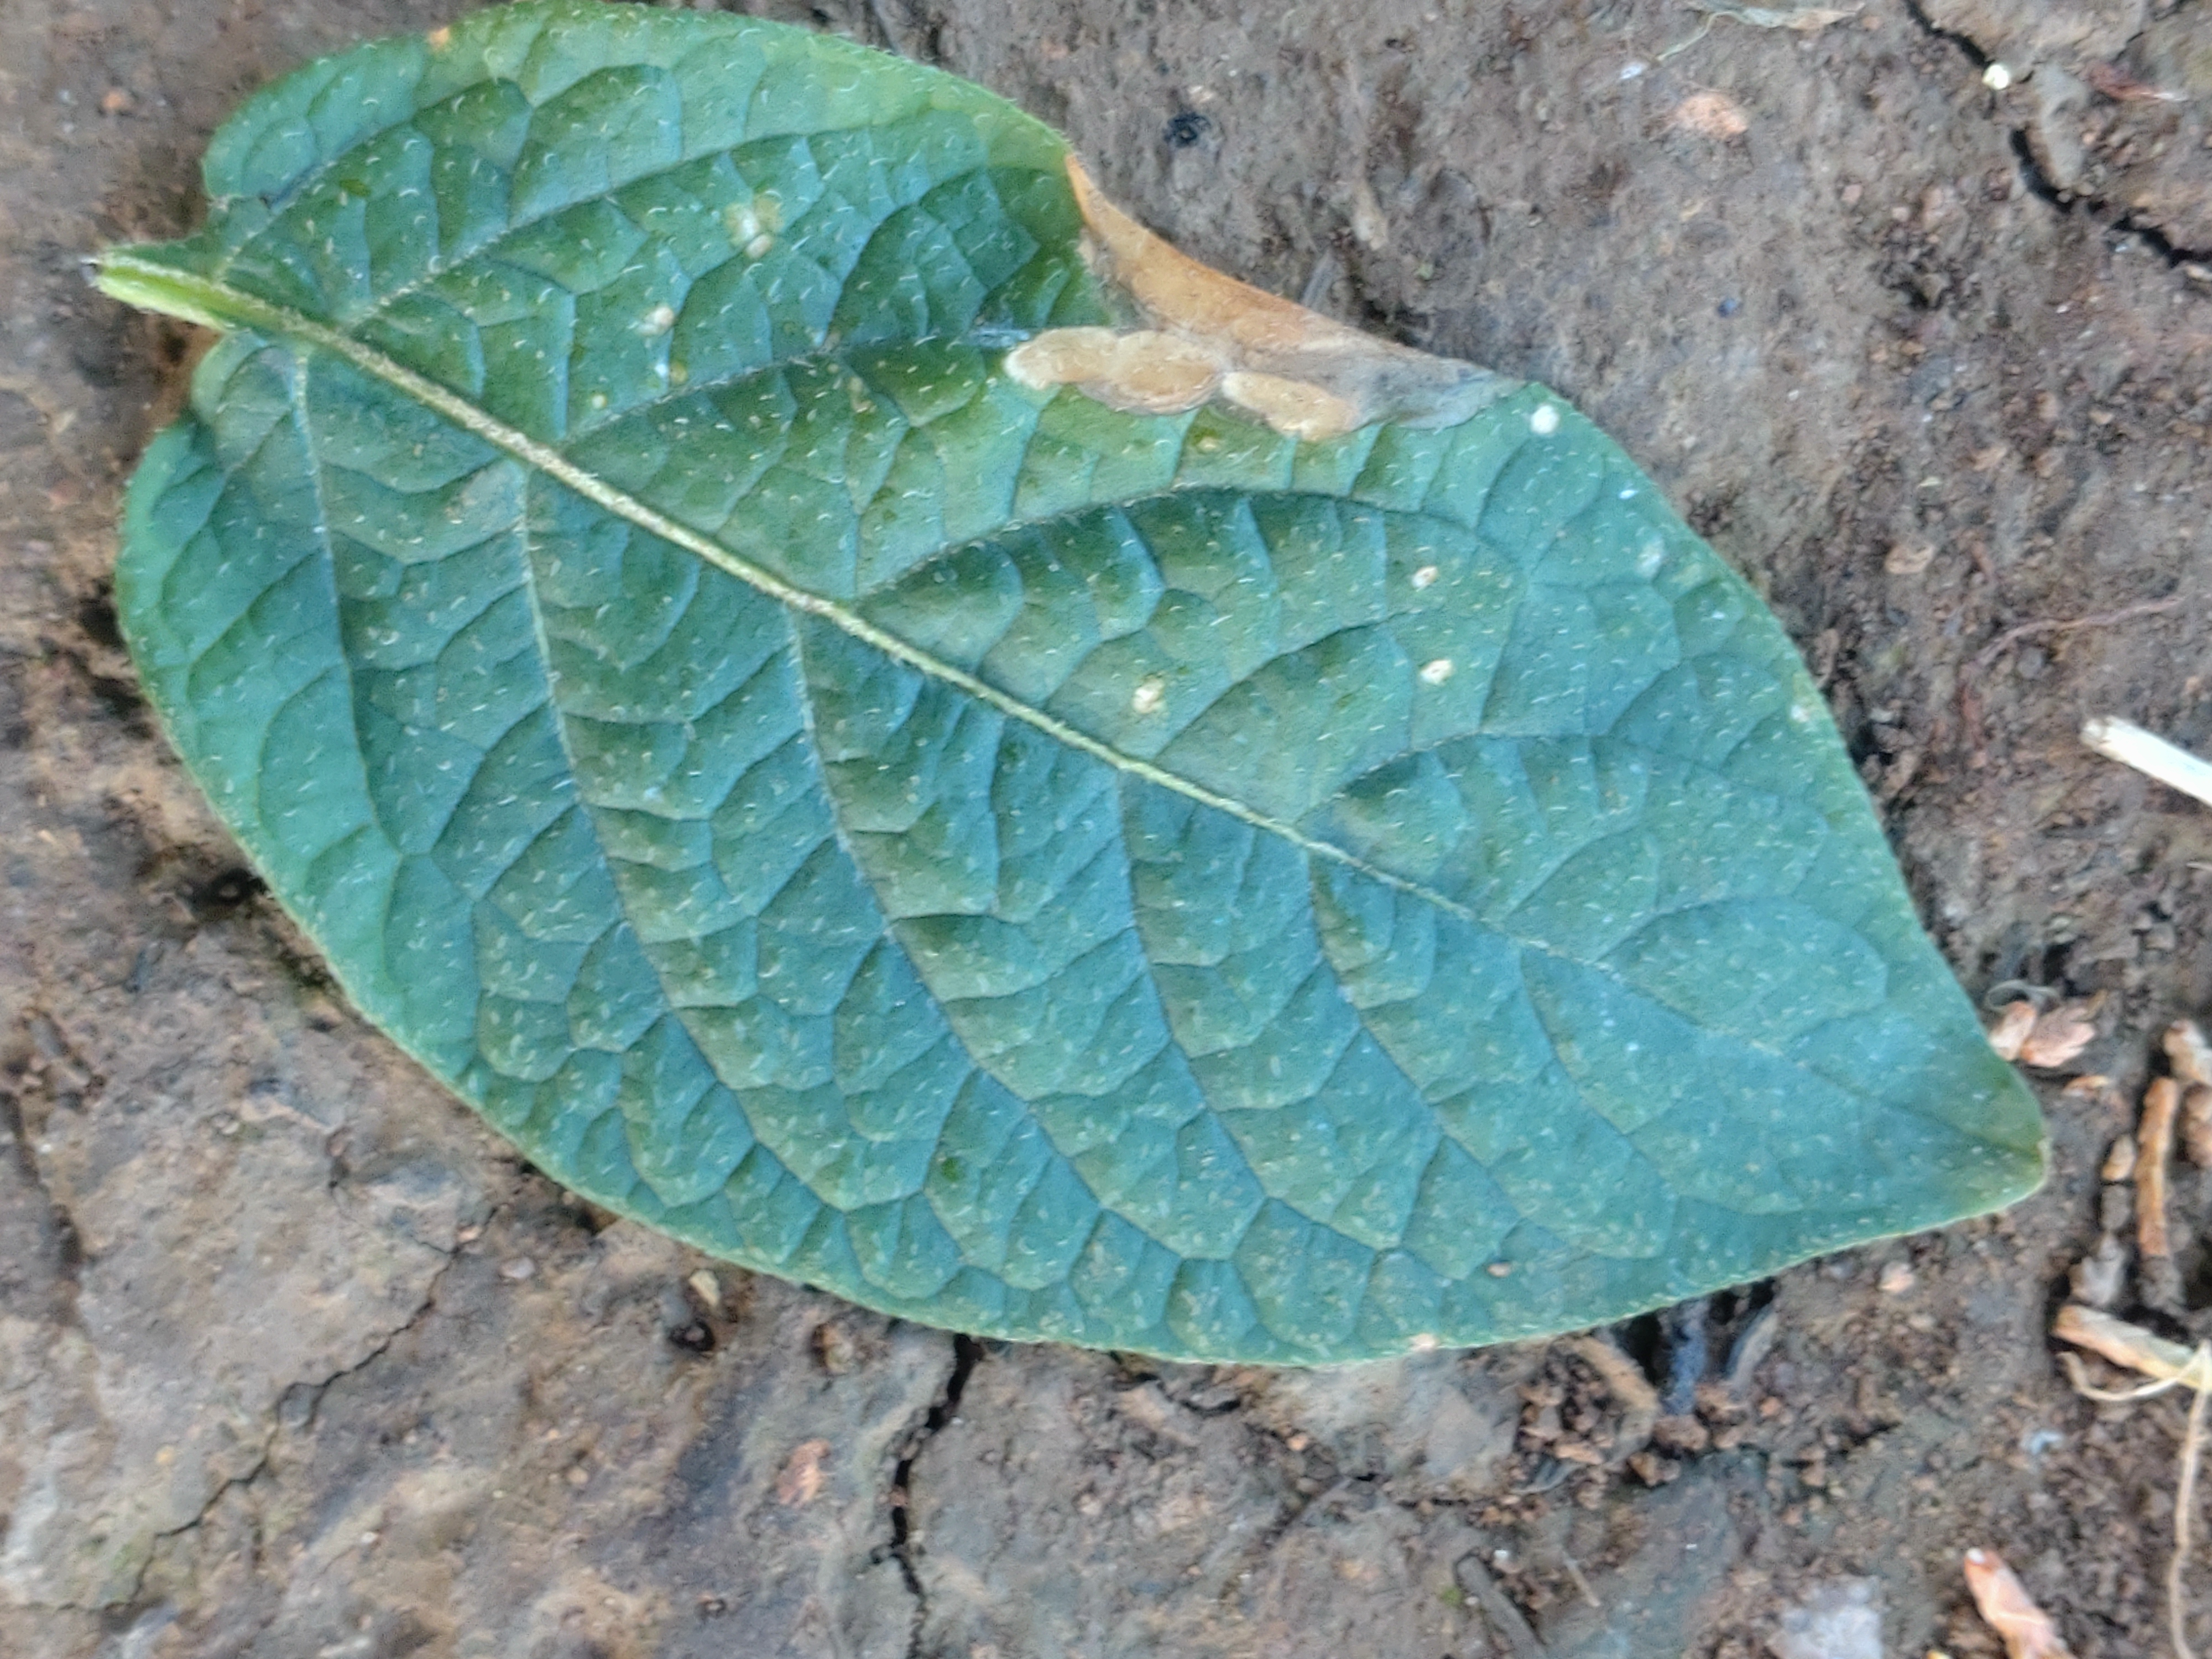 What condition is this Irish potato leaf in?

early blight
